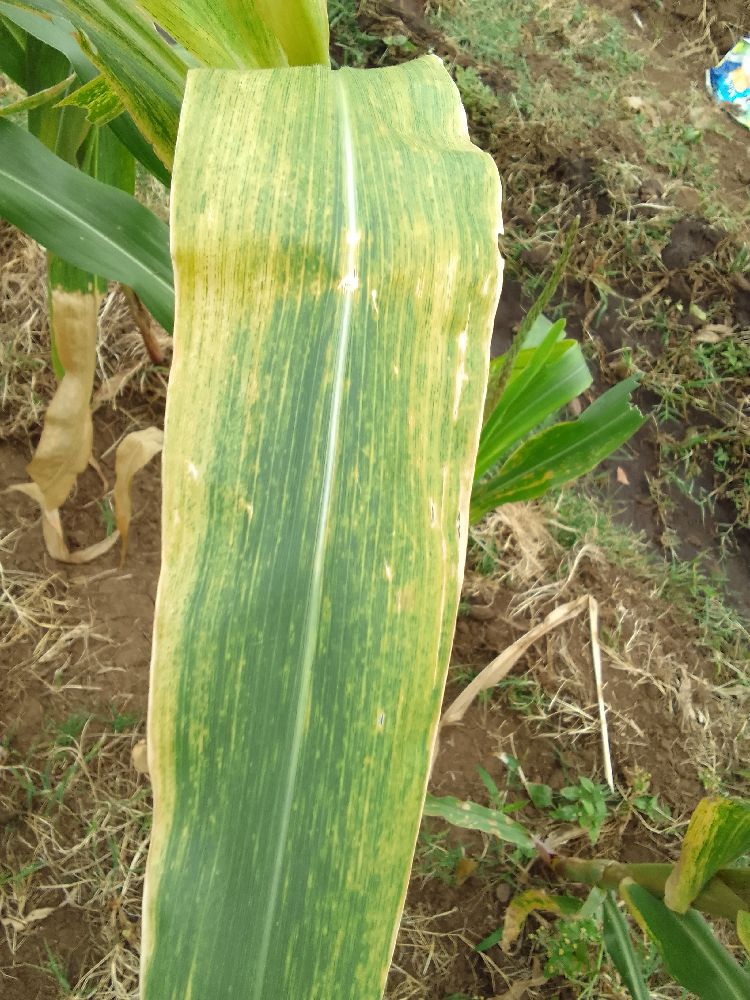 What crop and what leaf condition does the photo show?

maize, maize lethal necrosis
